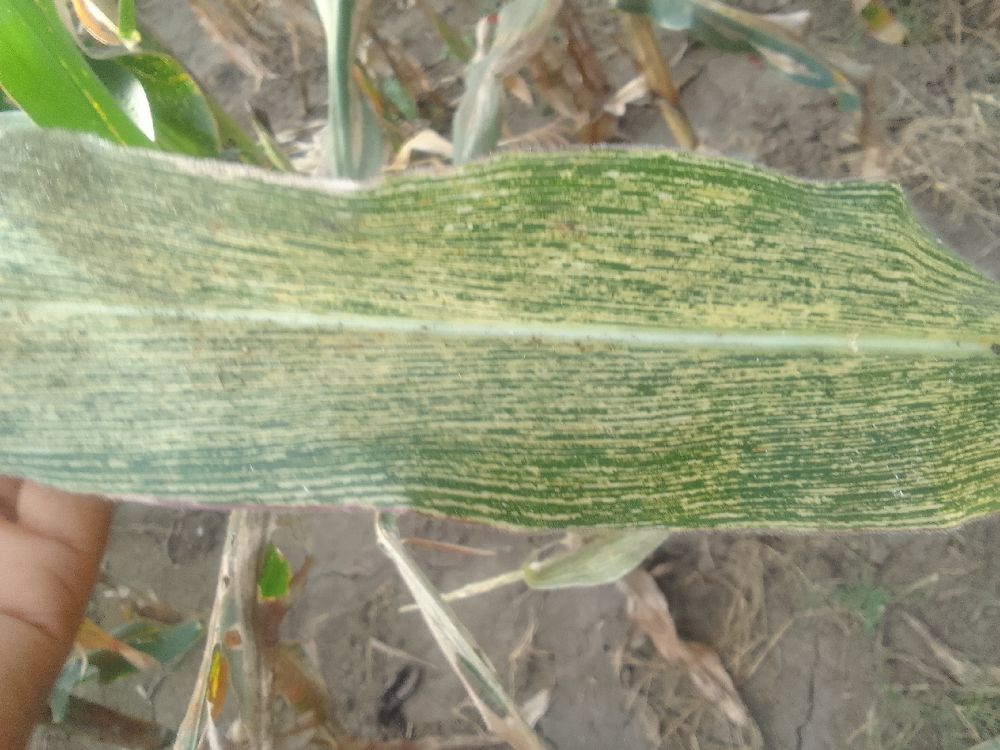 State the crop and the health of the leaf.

maize, maize streak virus
